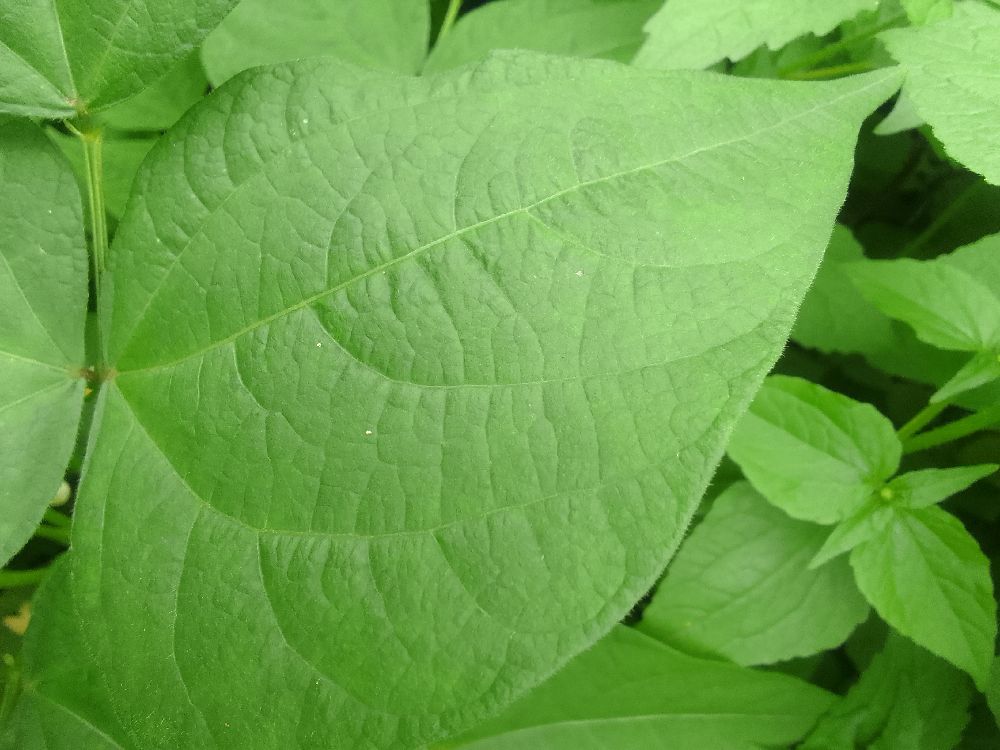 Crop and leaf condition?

common bean, healthy
